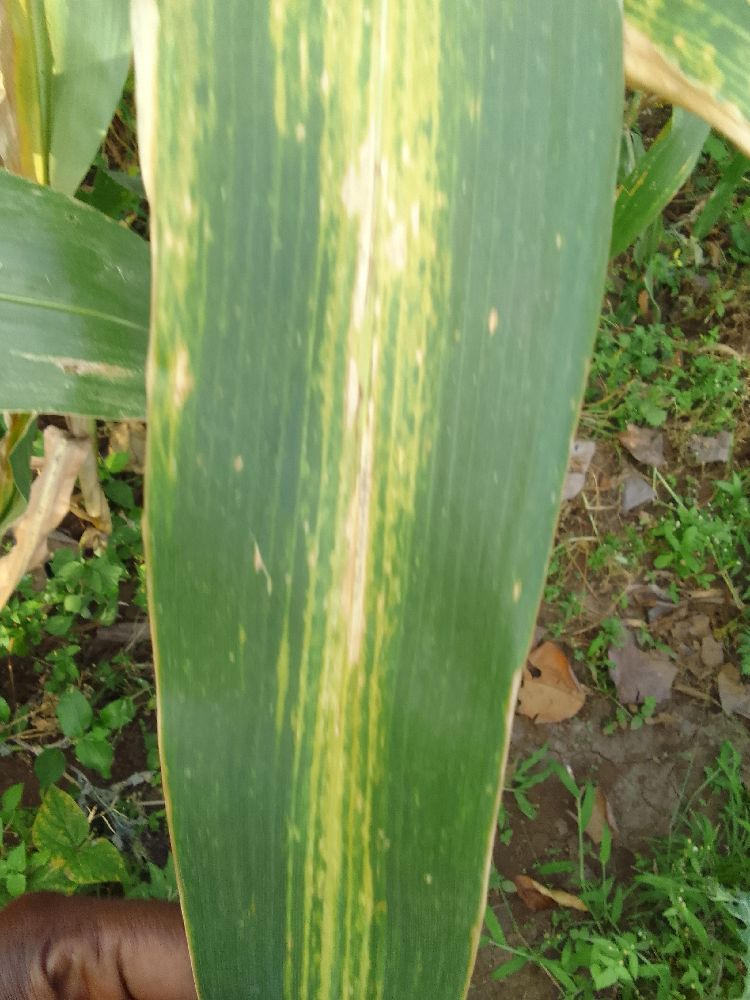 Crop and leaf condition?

maize, maize lethal necrosis
